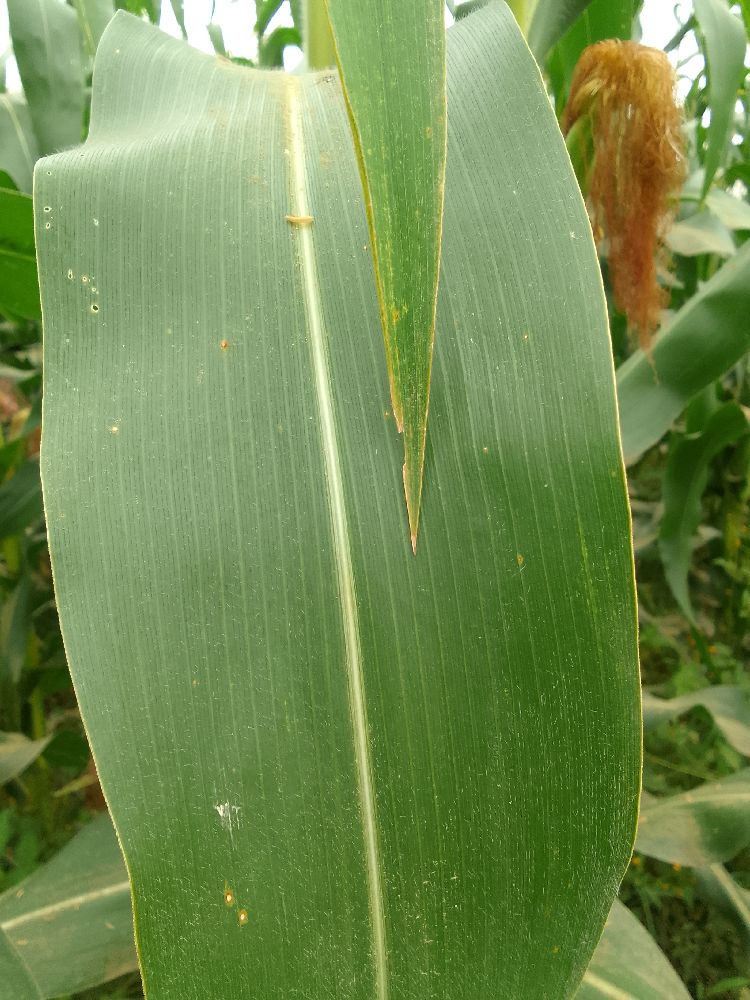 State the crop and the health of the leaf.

maize, healthy
